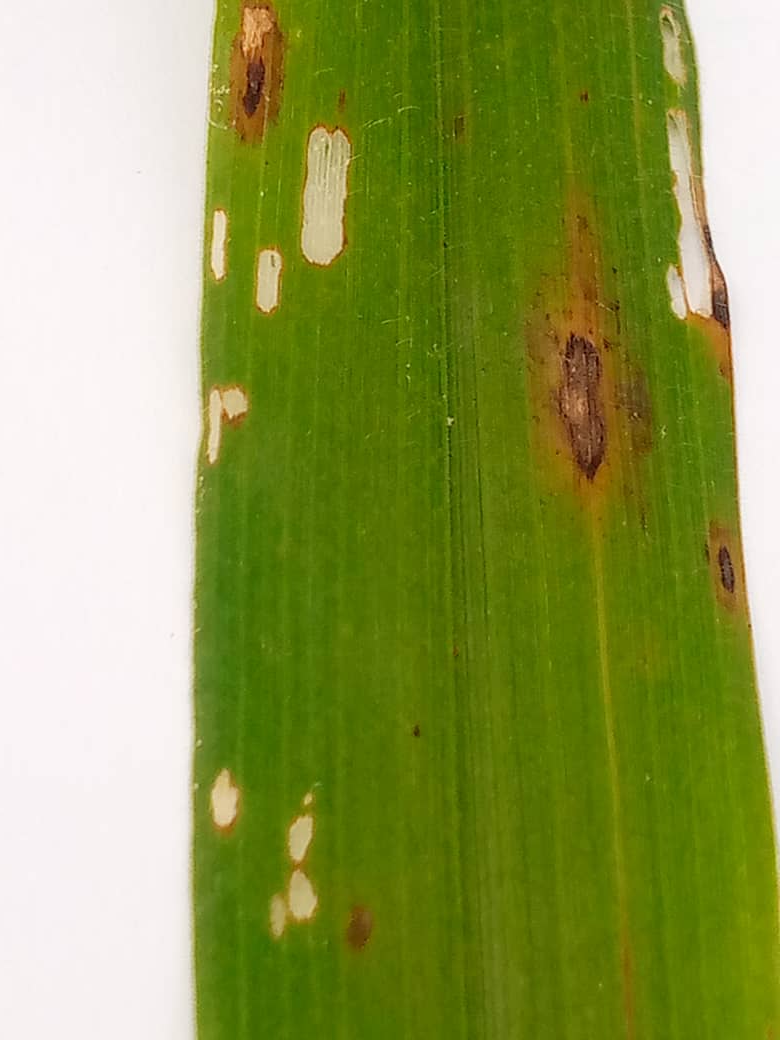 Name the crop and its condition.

pearl millet, exserohilum rostratum
